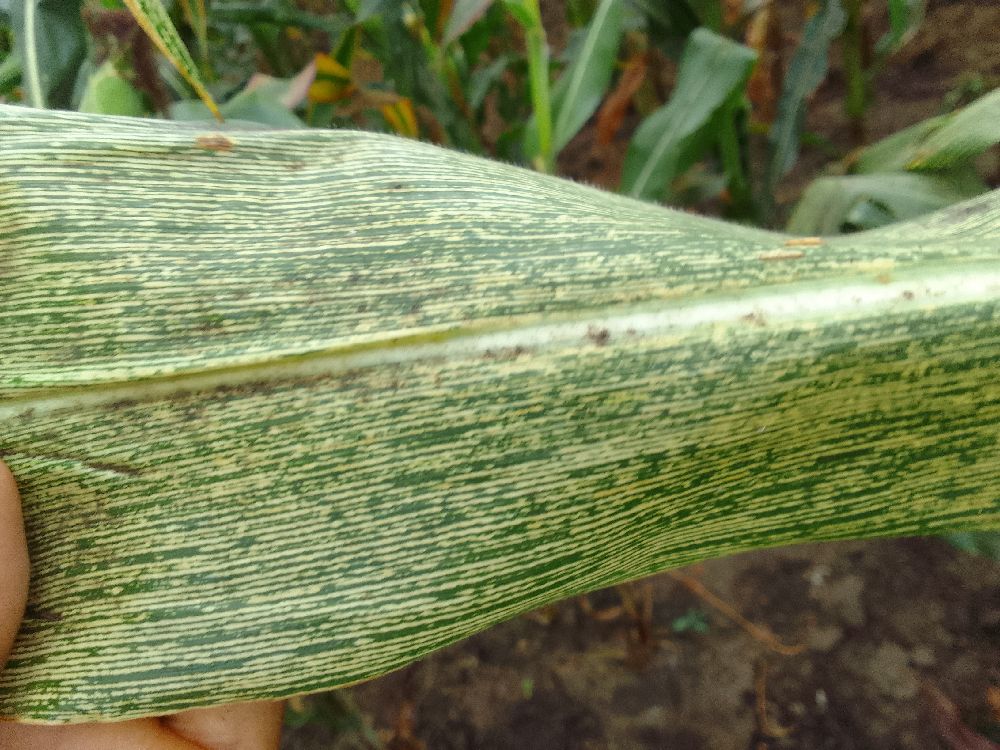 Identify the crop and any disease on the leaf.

maize, maize streak virus
